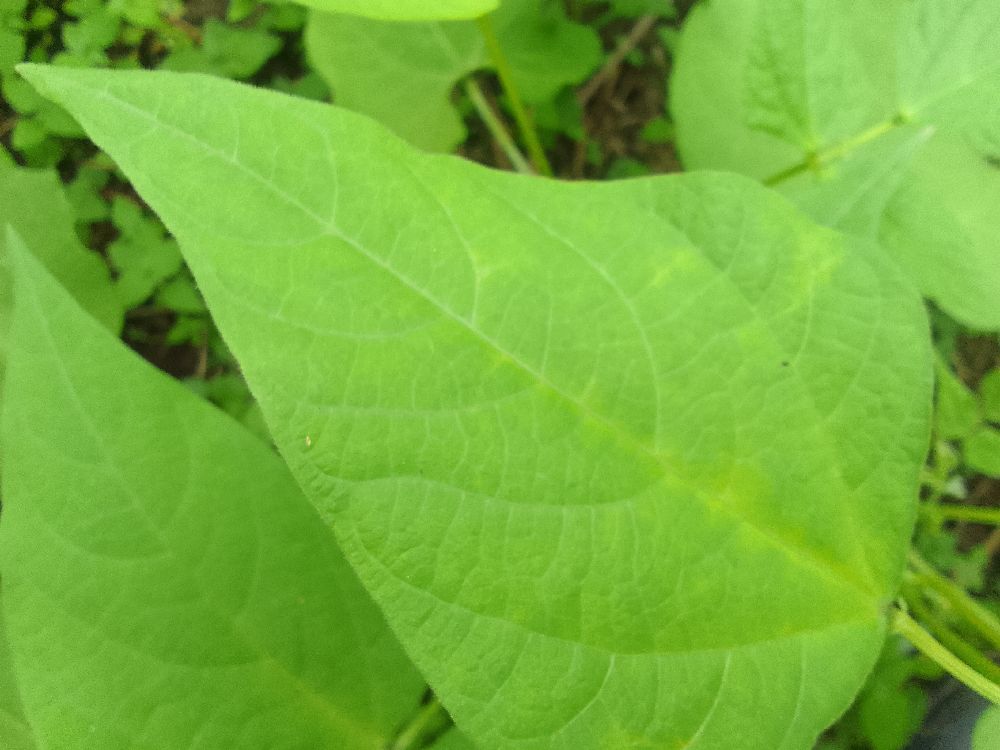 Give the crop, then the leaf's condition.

common bean, healthy
